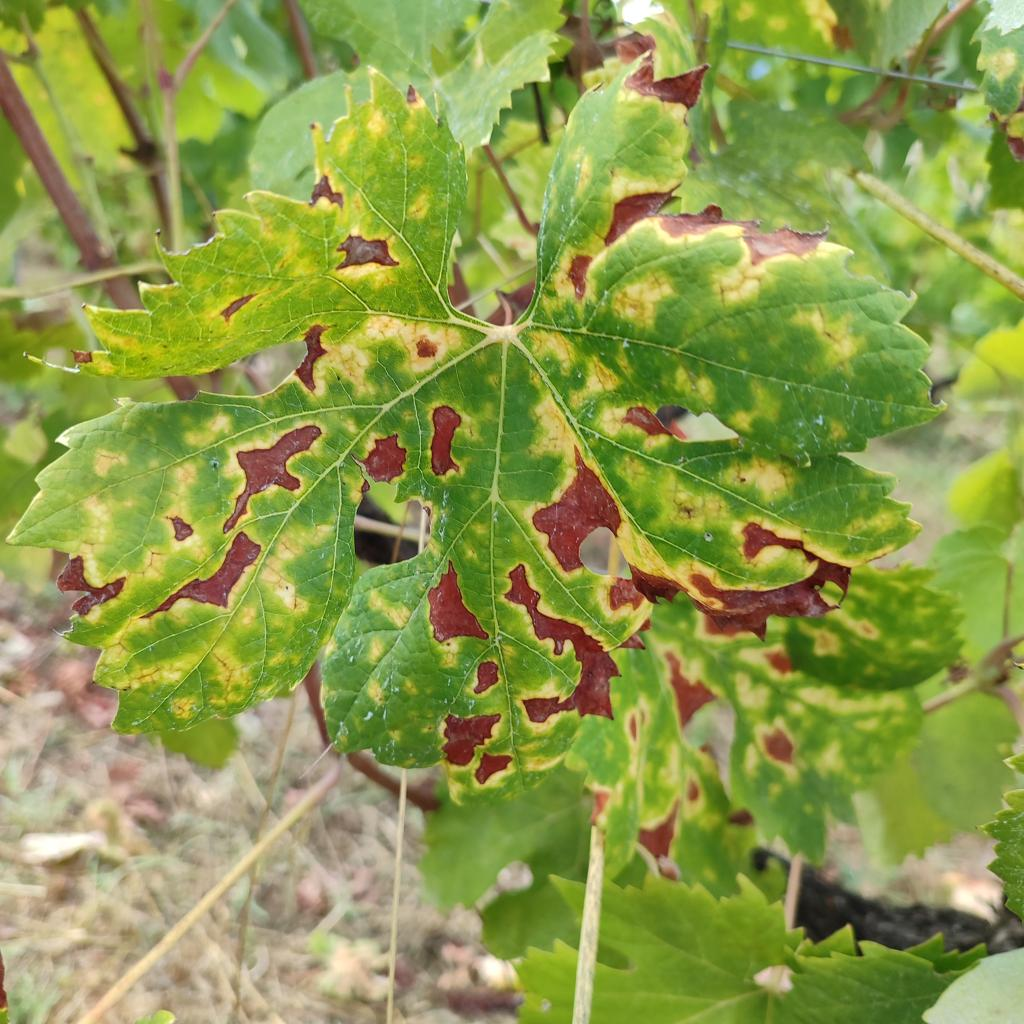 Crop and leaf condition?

grapevine, esca complex
